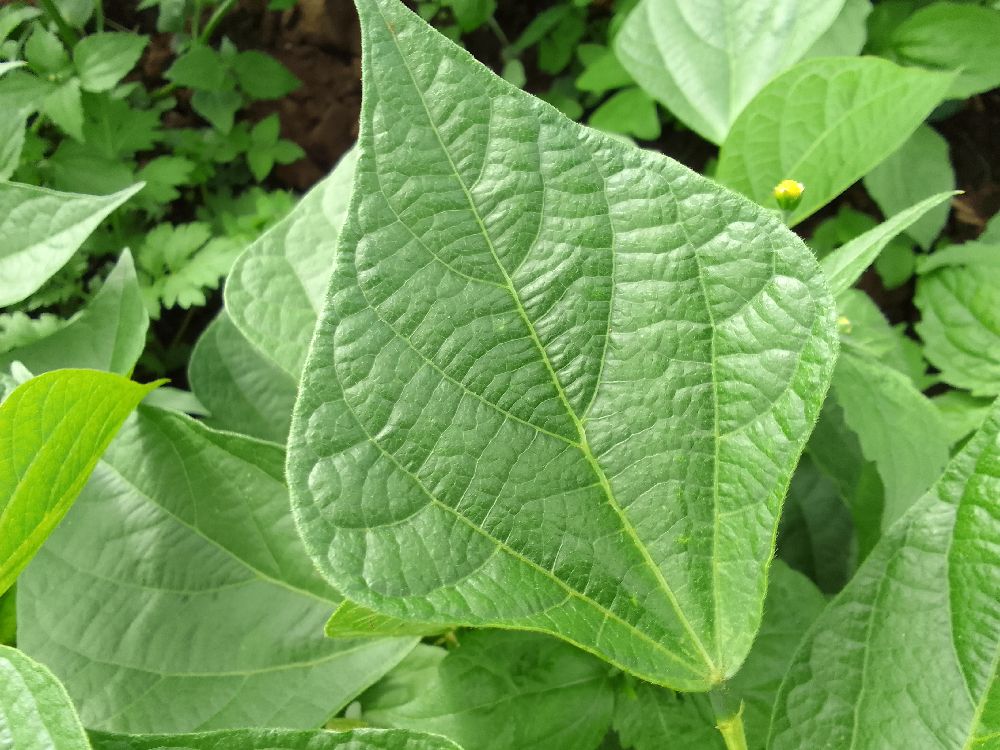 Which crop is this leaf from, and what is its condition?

common bean, healthy
